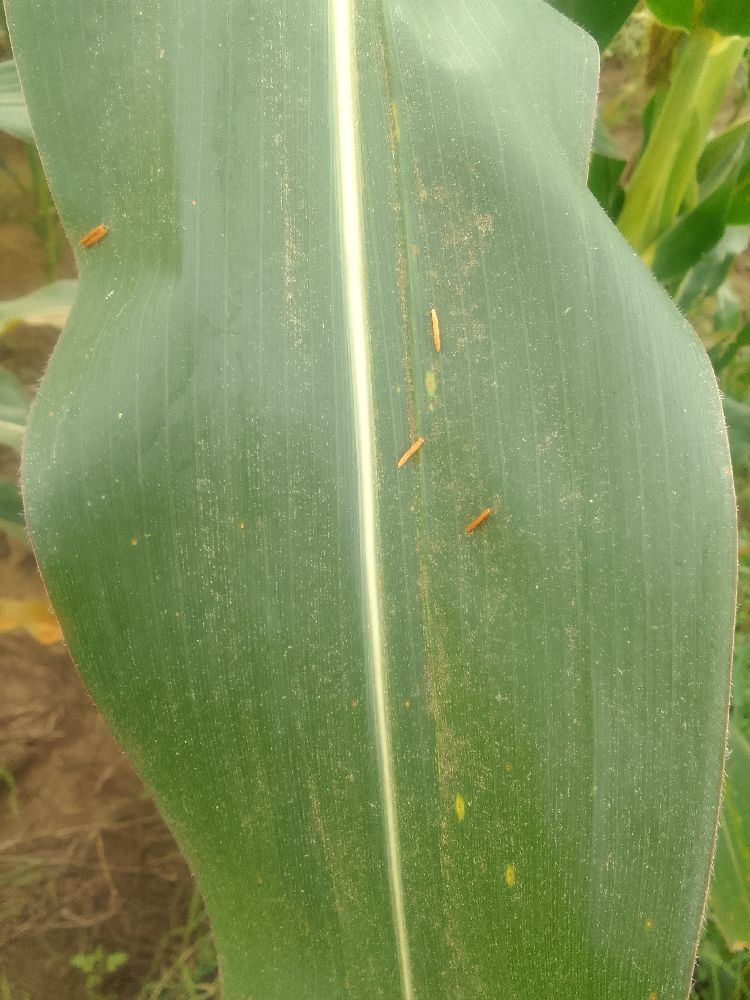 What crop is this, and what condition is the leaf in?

maize, healthy
